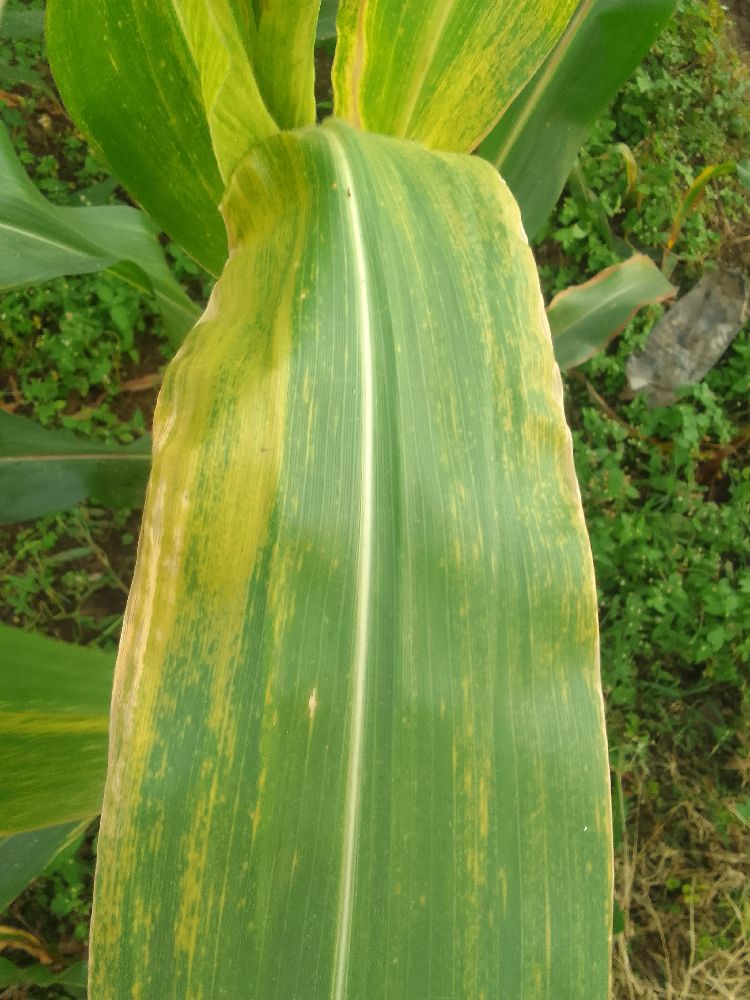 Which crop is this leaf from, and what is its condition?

maize, maize lethal necrosis
